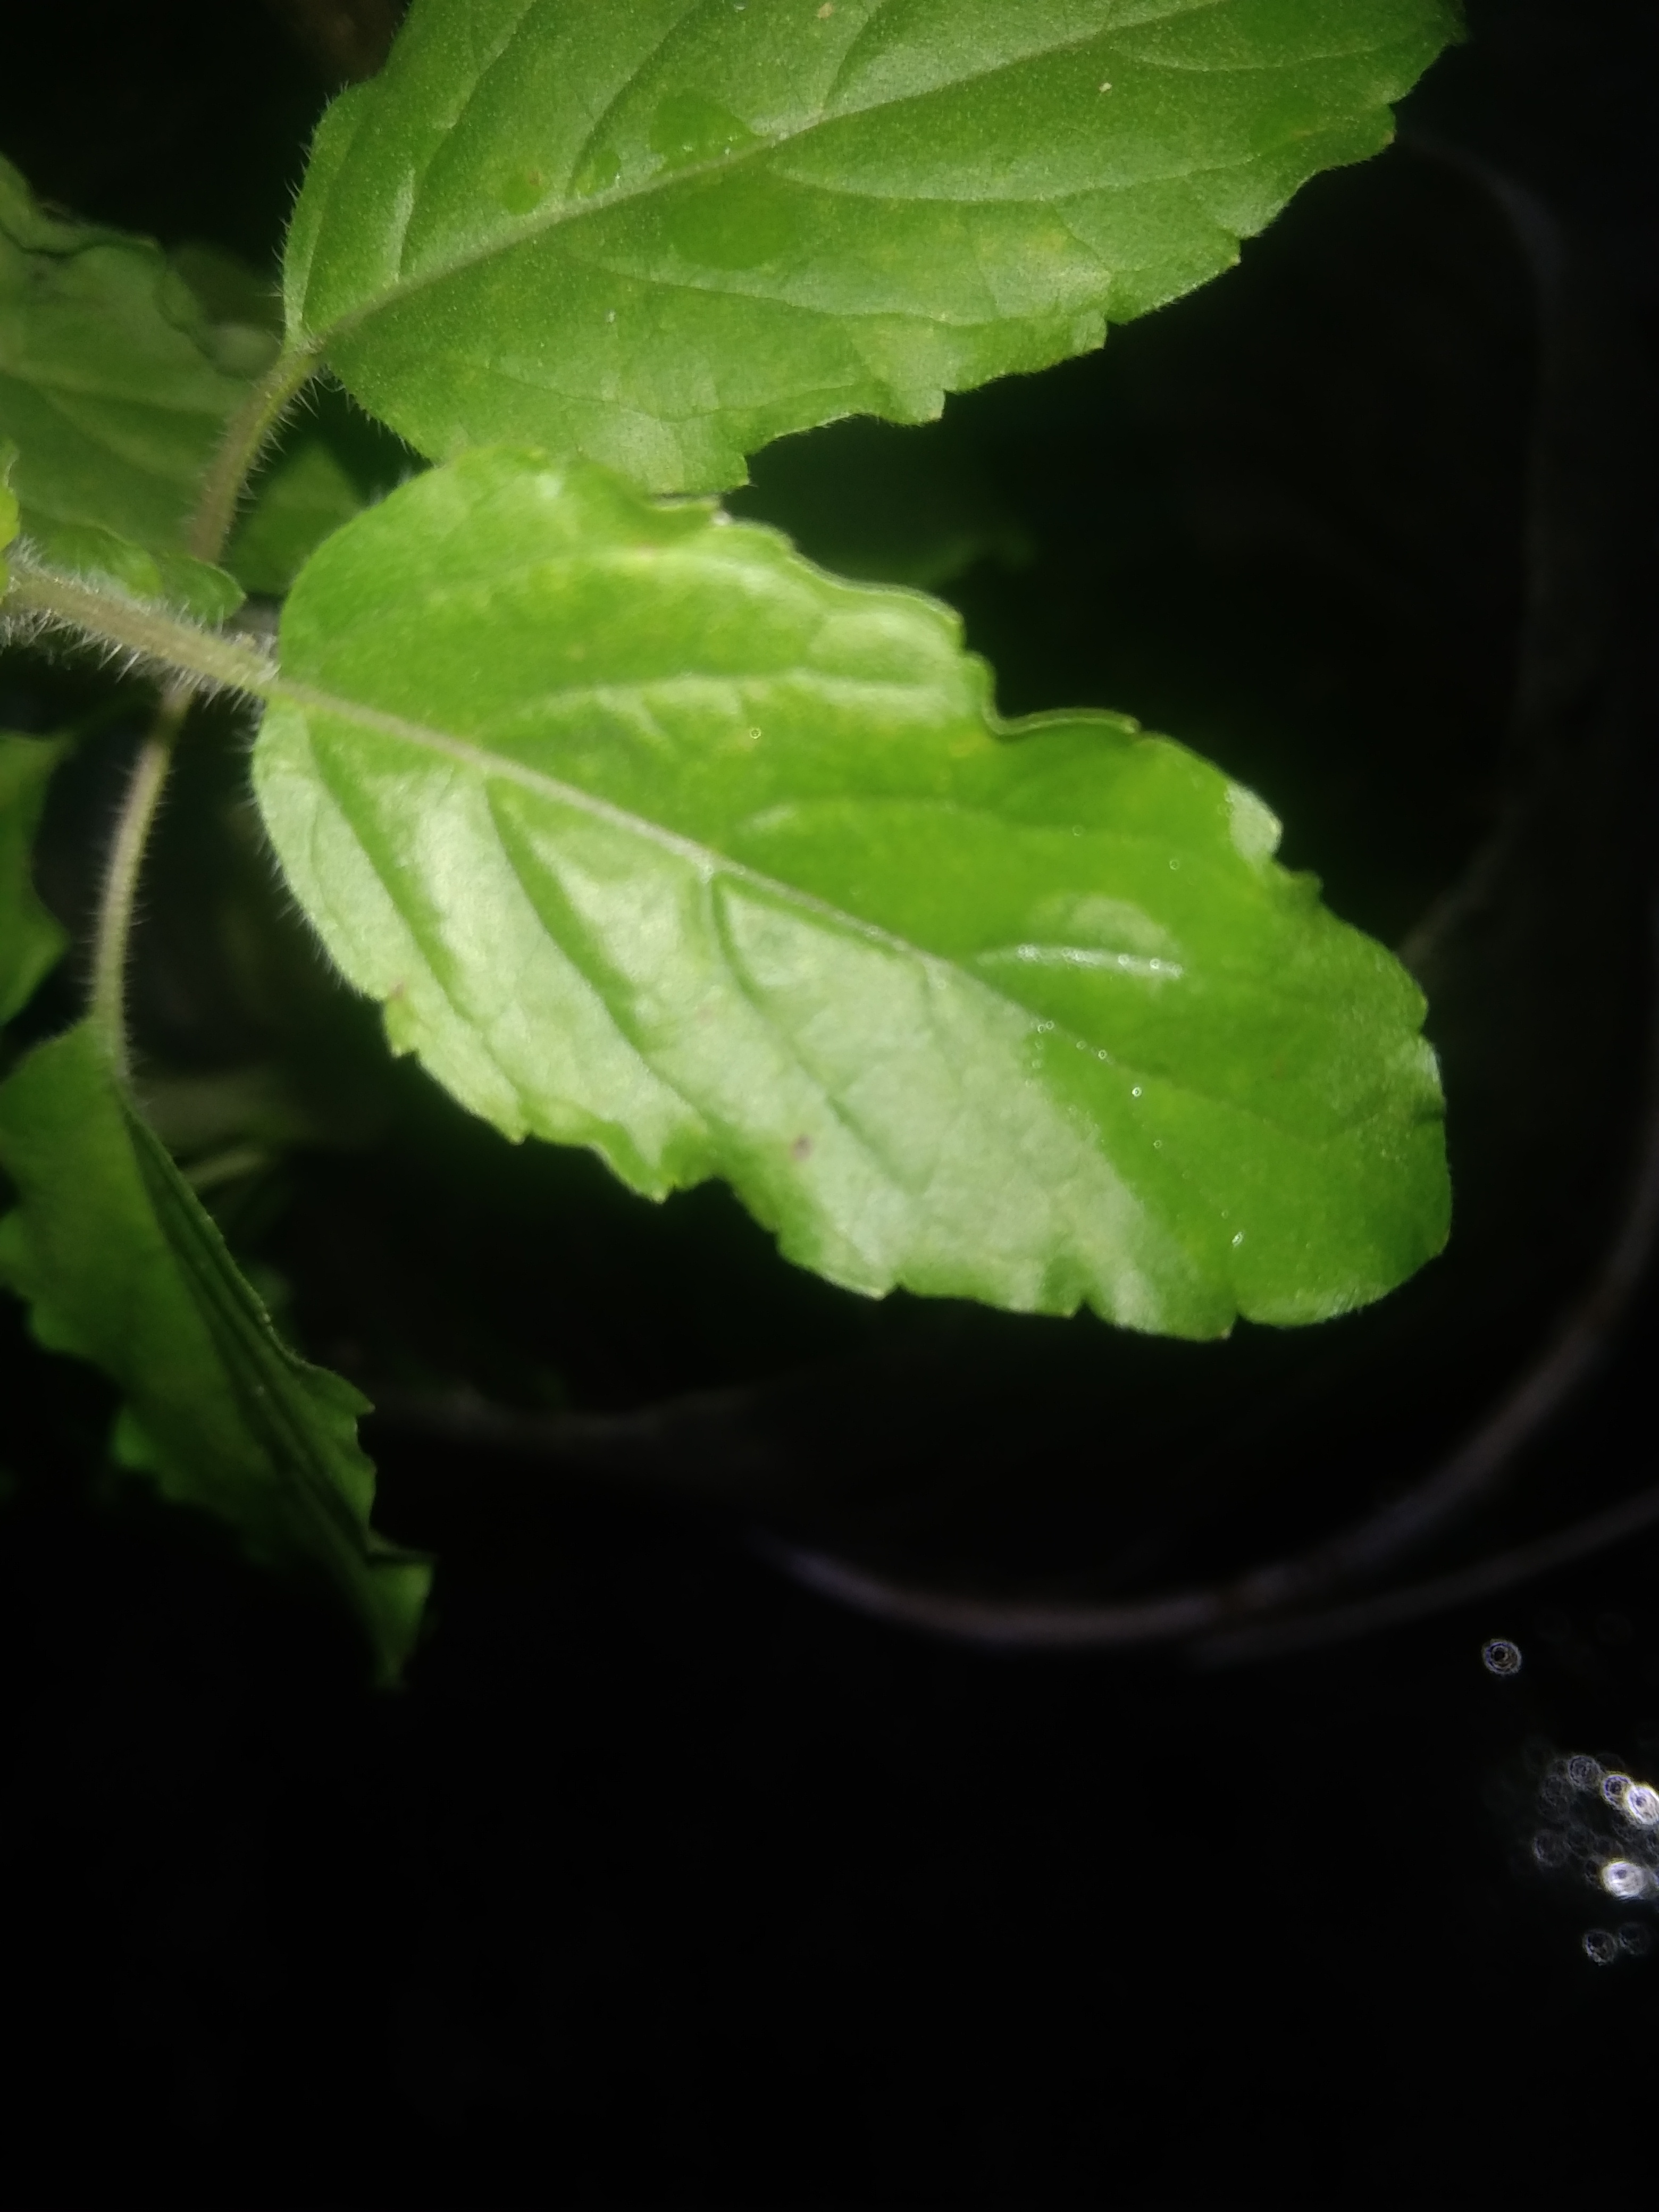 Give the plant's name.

tulshi
